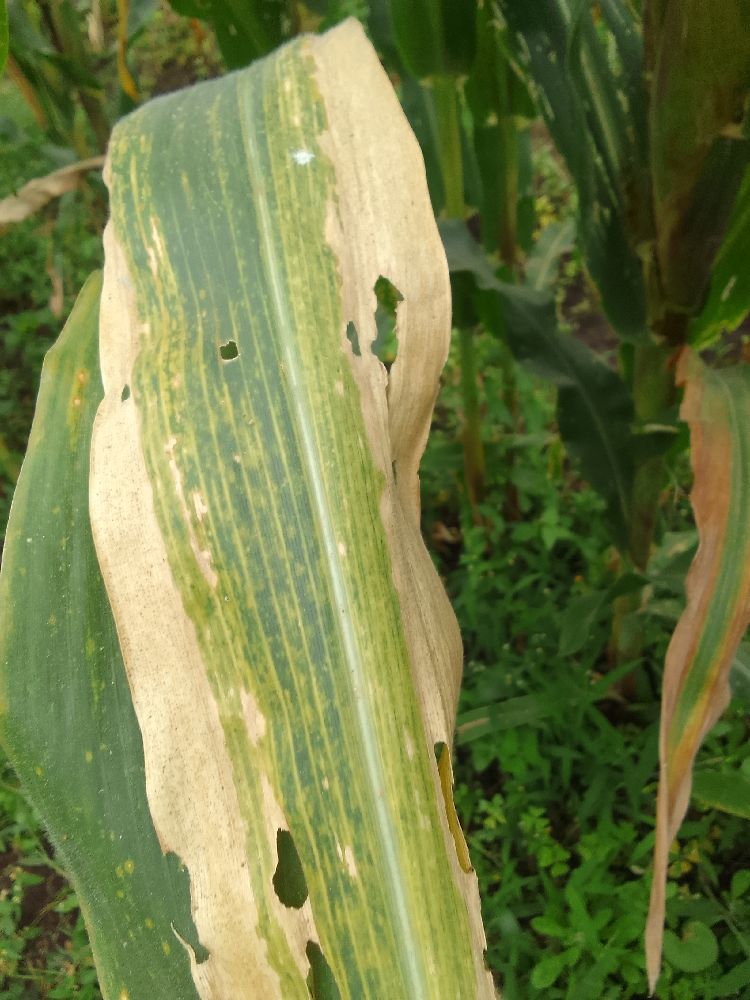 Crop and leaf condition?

maize, maize lethal necrosis
